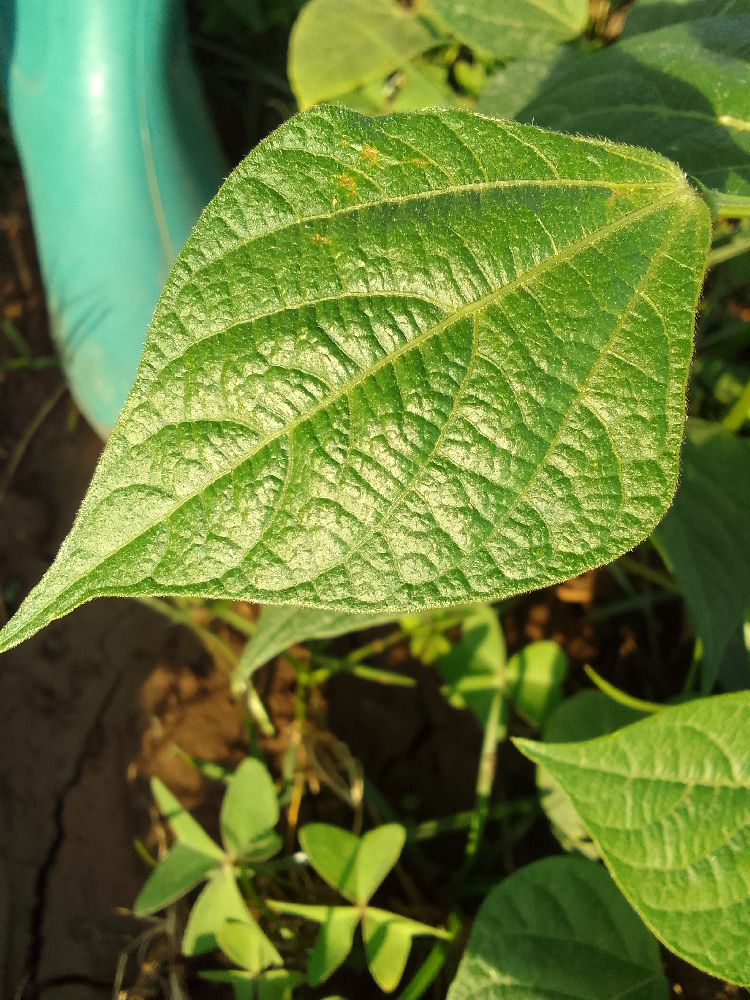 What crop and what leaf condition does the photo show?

common bean, healthy
